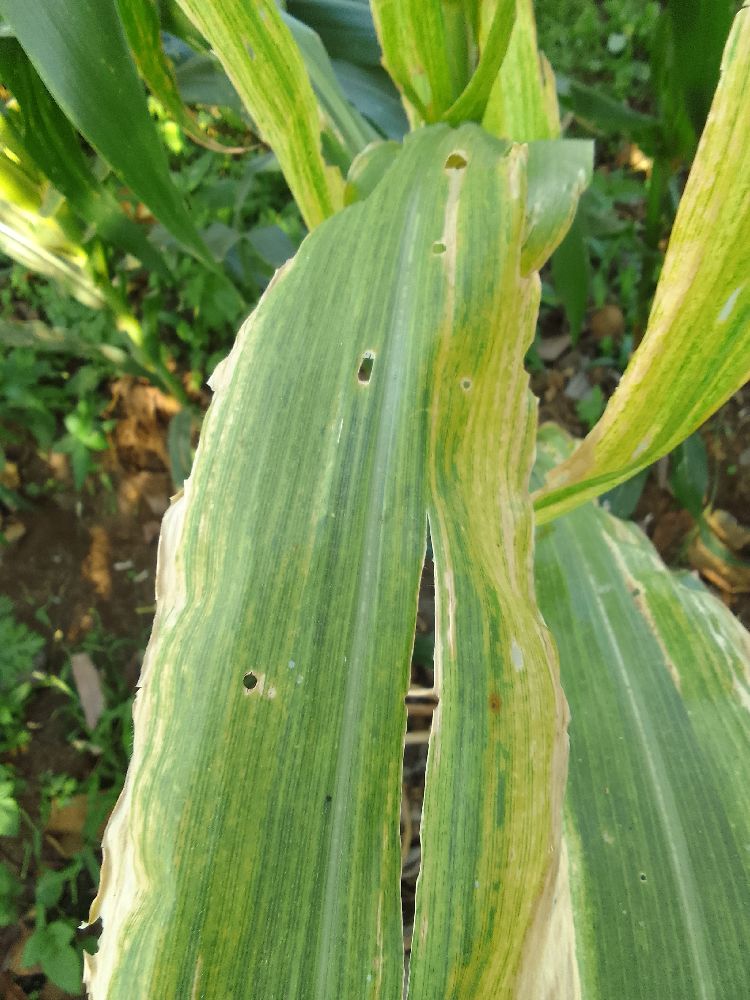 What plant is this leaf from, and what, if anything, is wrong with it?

maize, maize lethal necrosis
